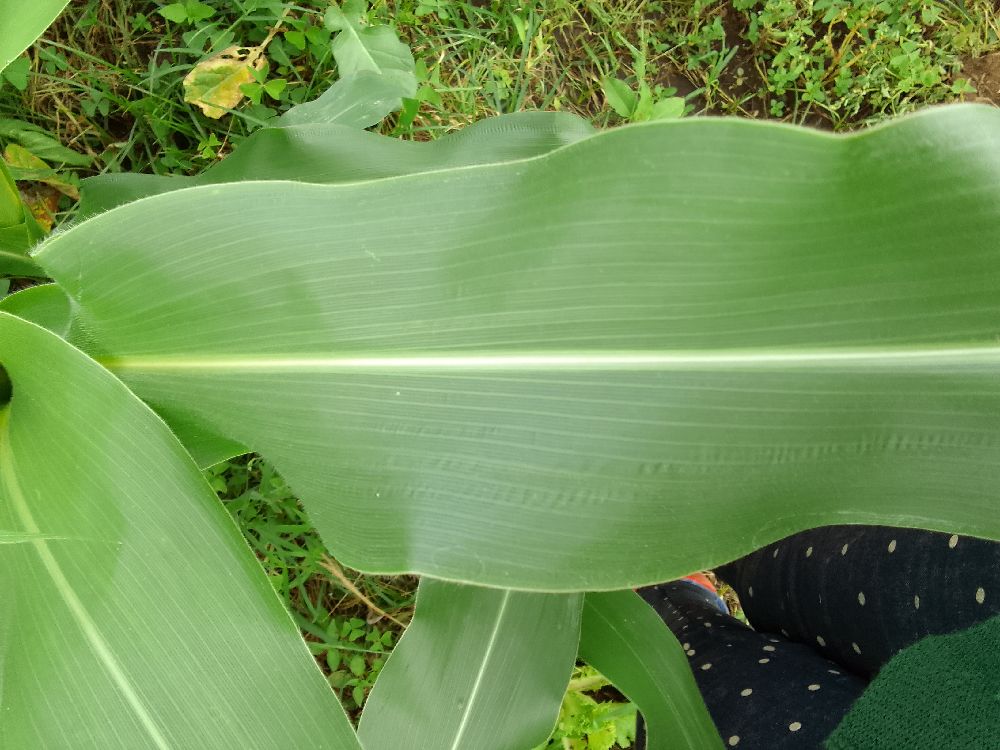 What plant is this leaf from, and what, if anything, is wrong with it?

maize, healthy
